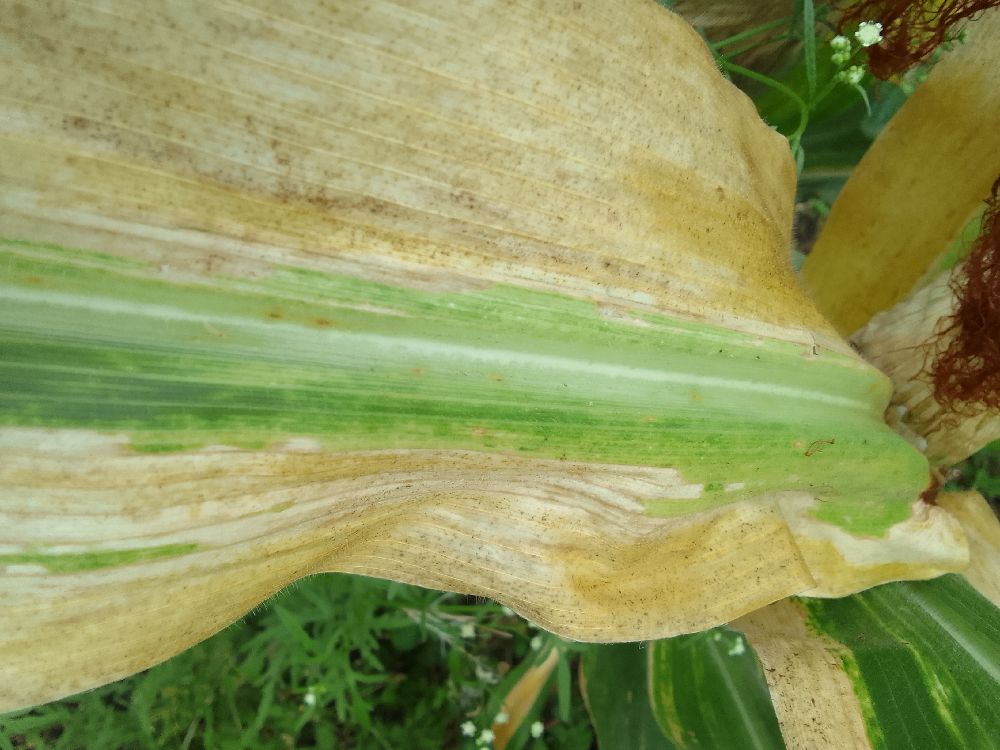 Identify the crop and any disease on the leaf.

maize, maize lethal necrosis
